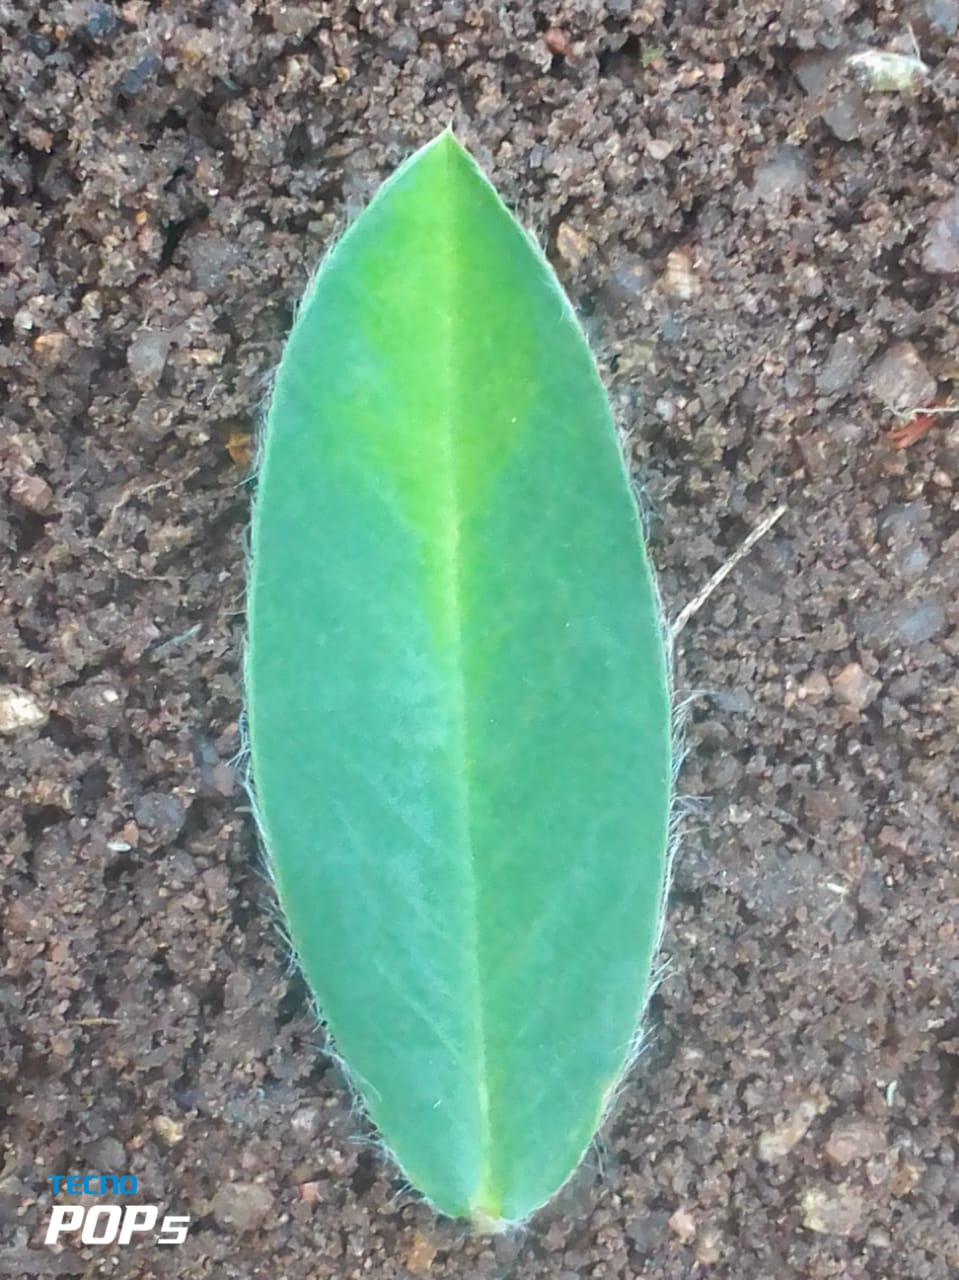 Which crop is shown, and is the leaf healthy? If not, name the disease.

peanut, healthy leaves
